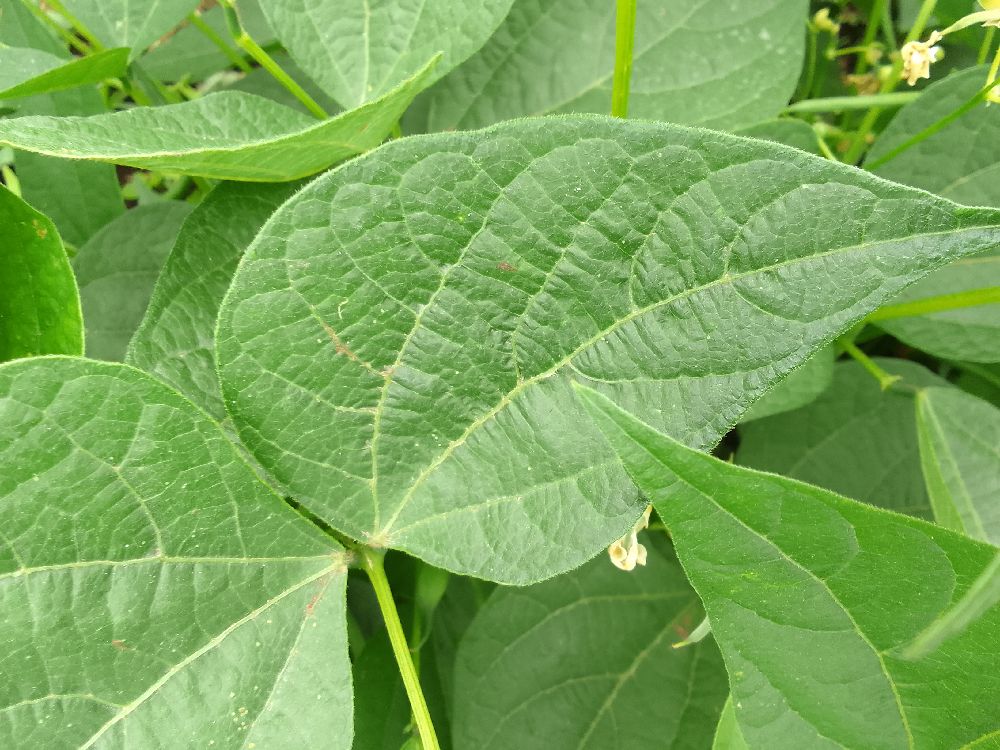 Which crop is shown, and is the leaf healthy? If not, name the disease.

common bean, healthy
